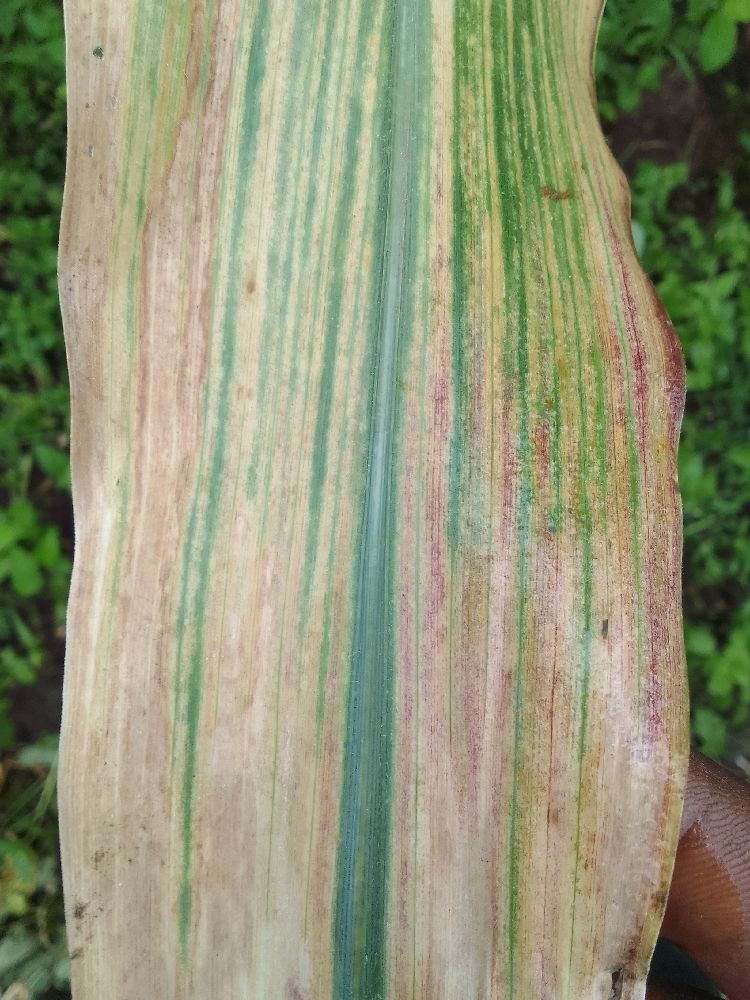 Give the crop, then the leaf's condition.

maize, maize lethal necrosis
